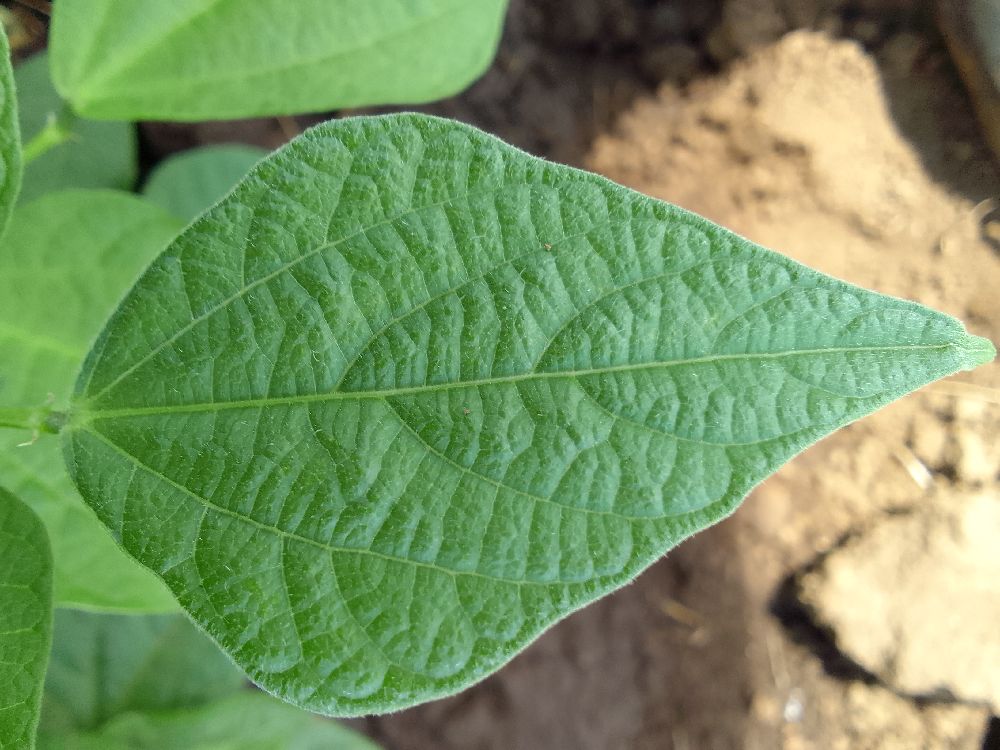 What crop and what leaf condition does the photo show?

common bean, healthy
